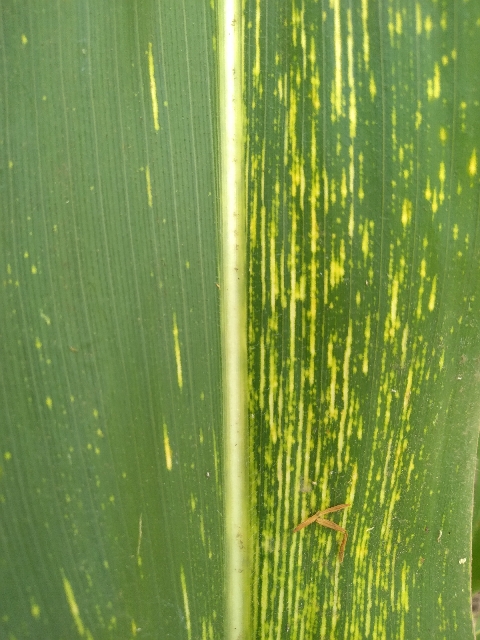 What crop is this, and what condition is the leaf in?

maize, maize streak virus
